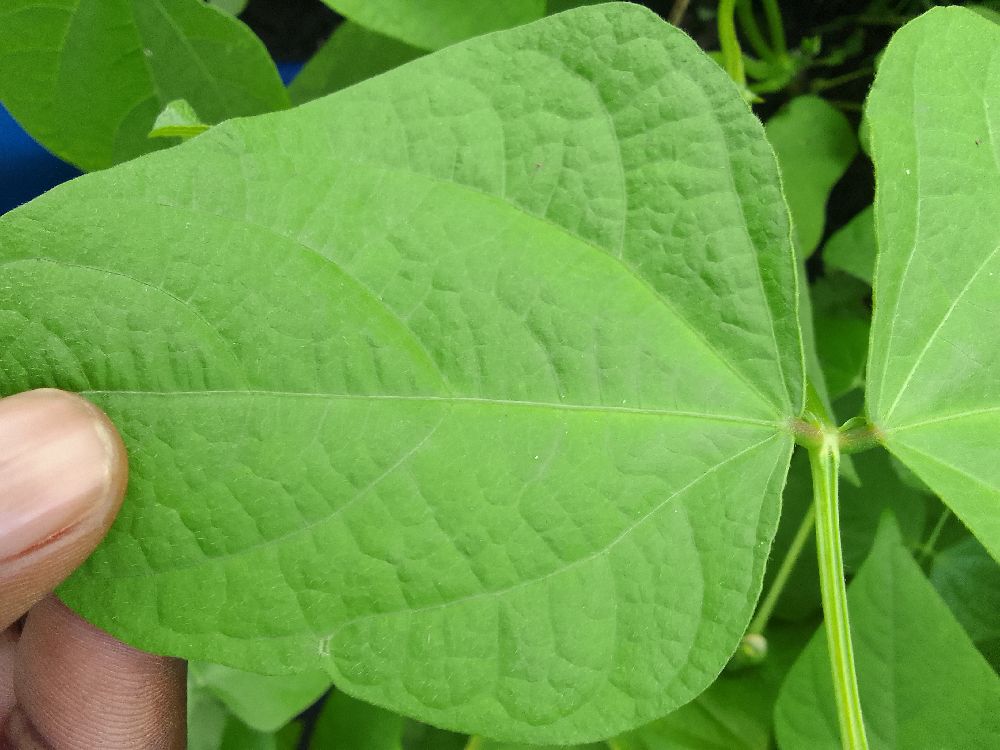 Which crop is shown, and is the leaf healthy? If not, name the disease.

common bean, healthy
